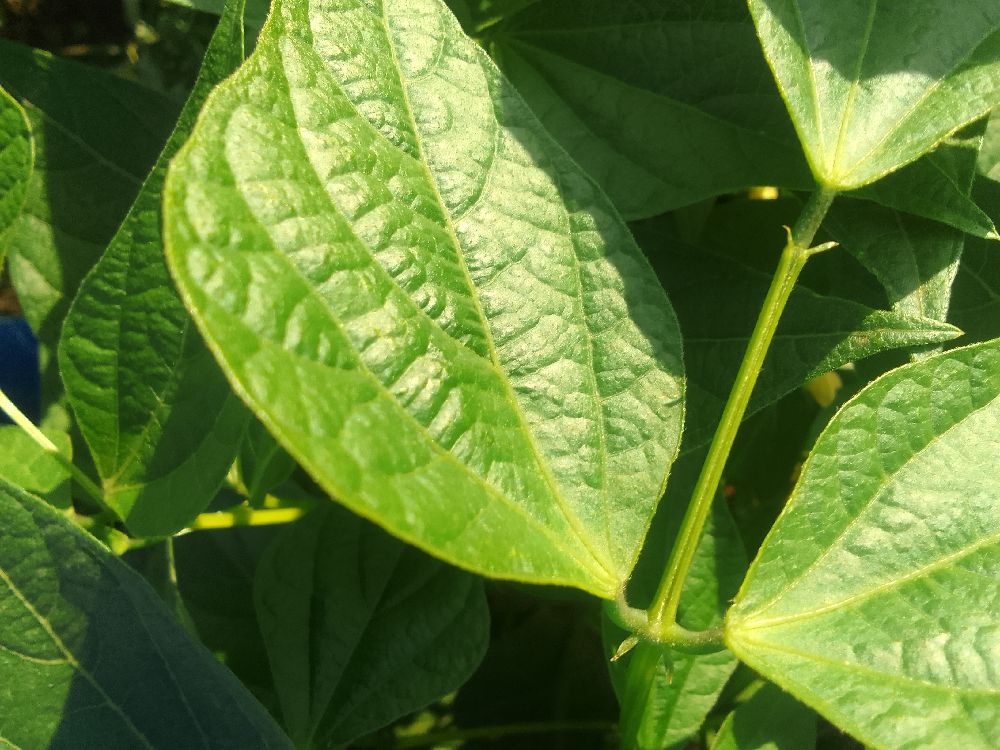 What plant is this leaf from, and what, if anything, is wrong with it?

common bean, healthy
